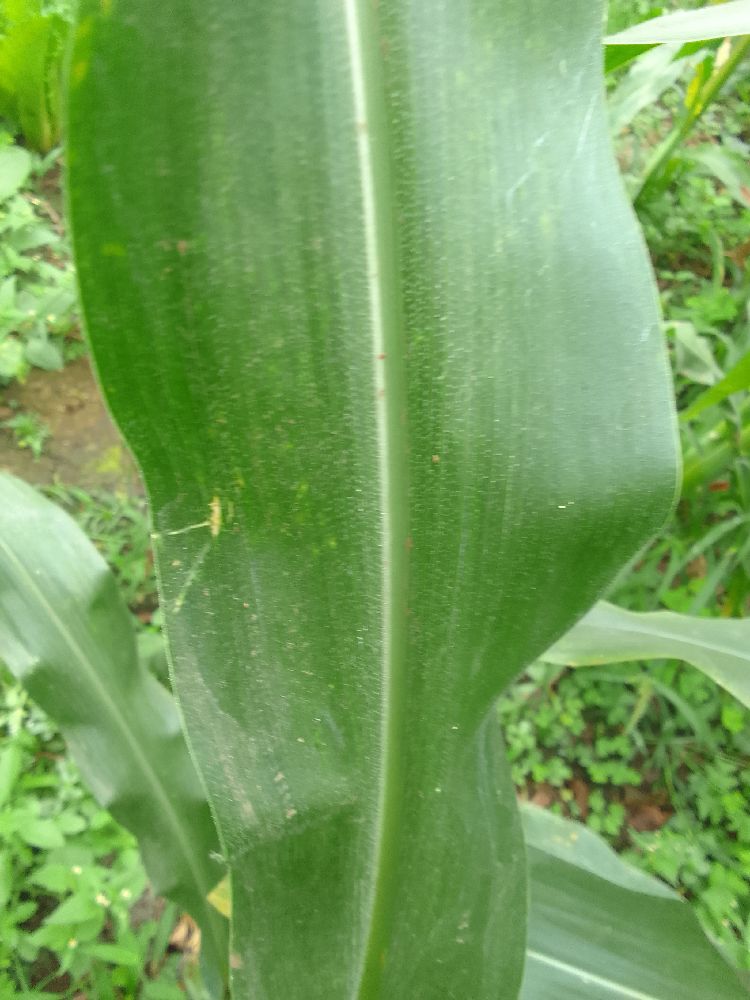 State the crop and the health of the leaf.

maize, healthy
